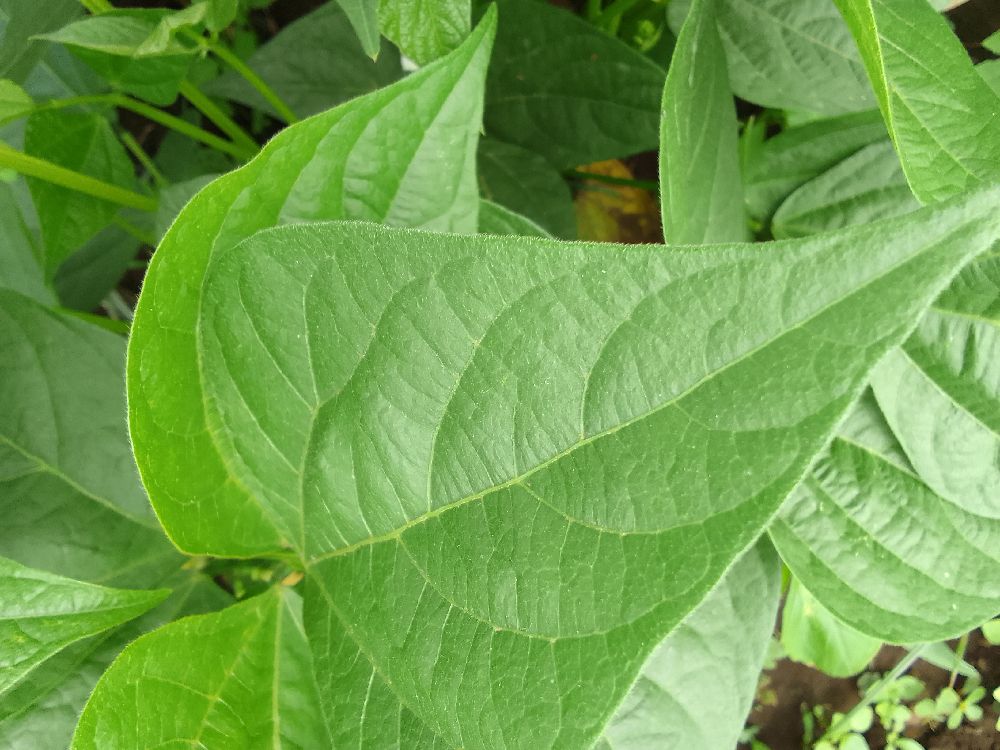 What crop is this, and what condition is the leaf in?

common bean, healthy
